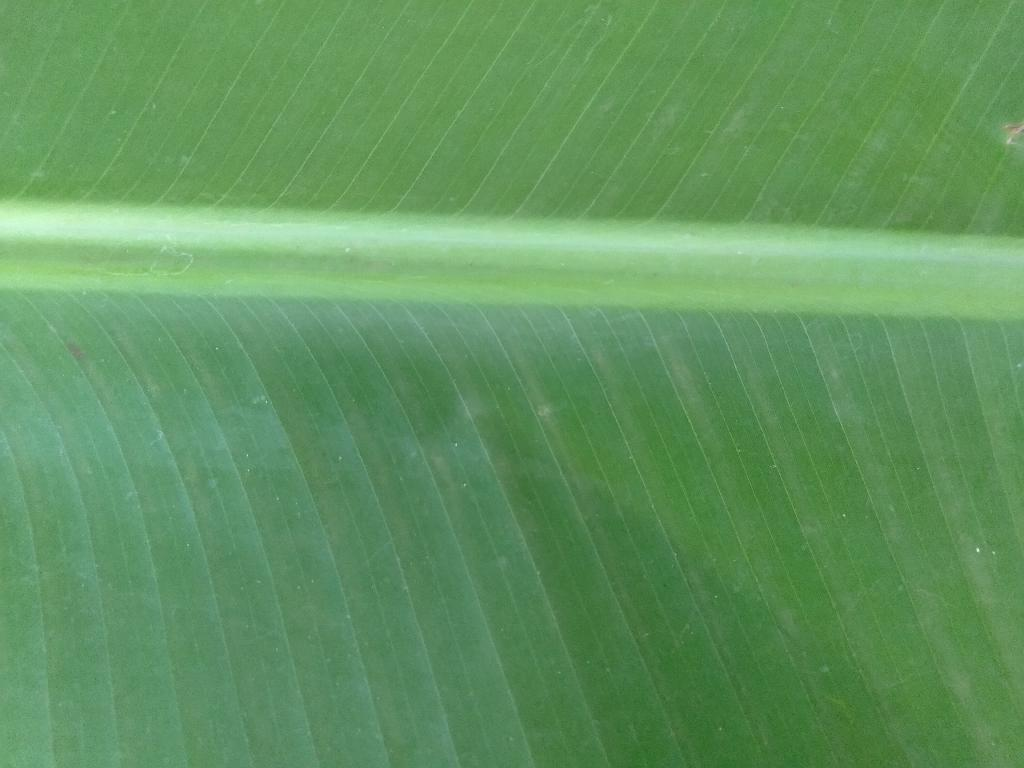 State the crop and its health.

banana, healthy
